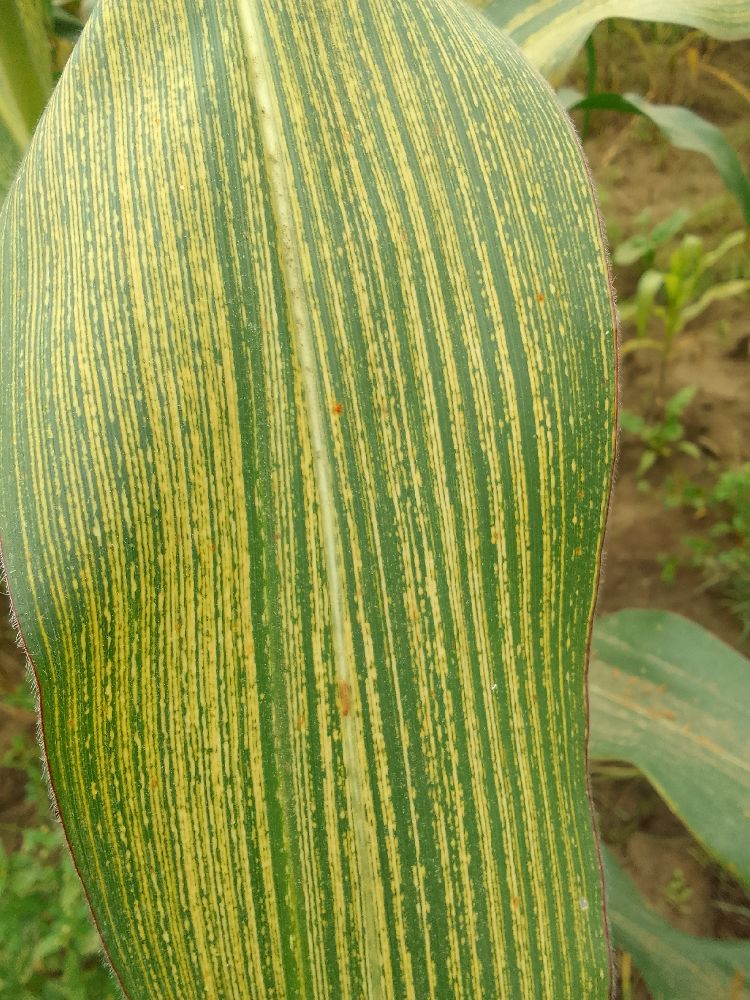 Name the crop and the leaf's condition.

maize, maize streak virus
